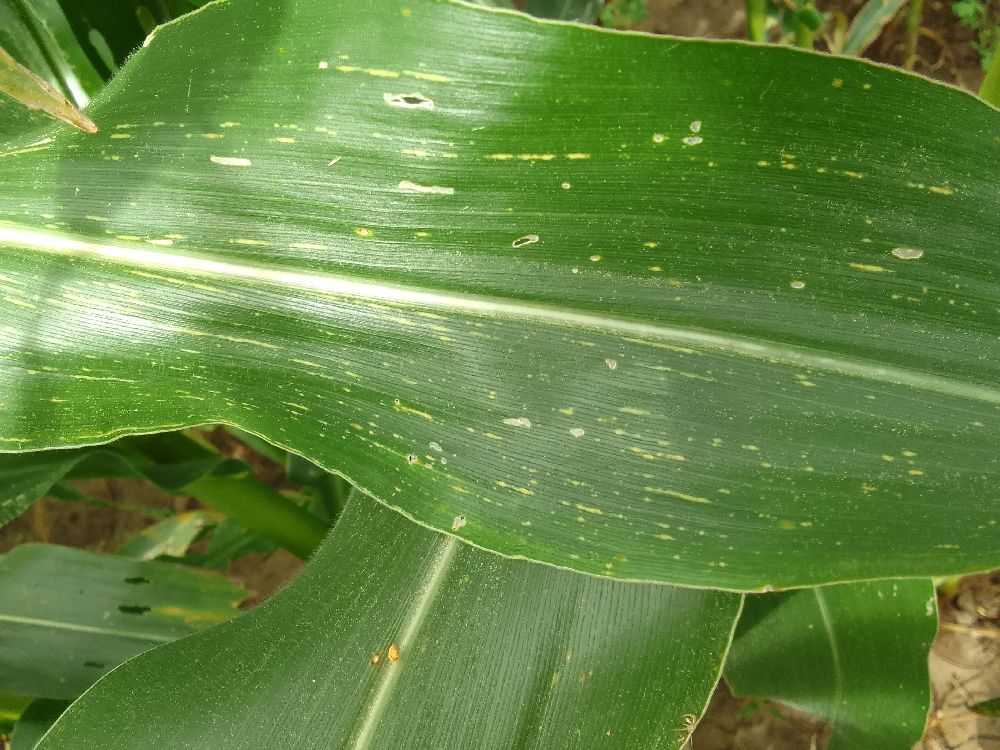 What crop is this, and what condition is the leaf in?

maize, maize streak virus
